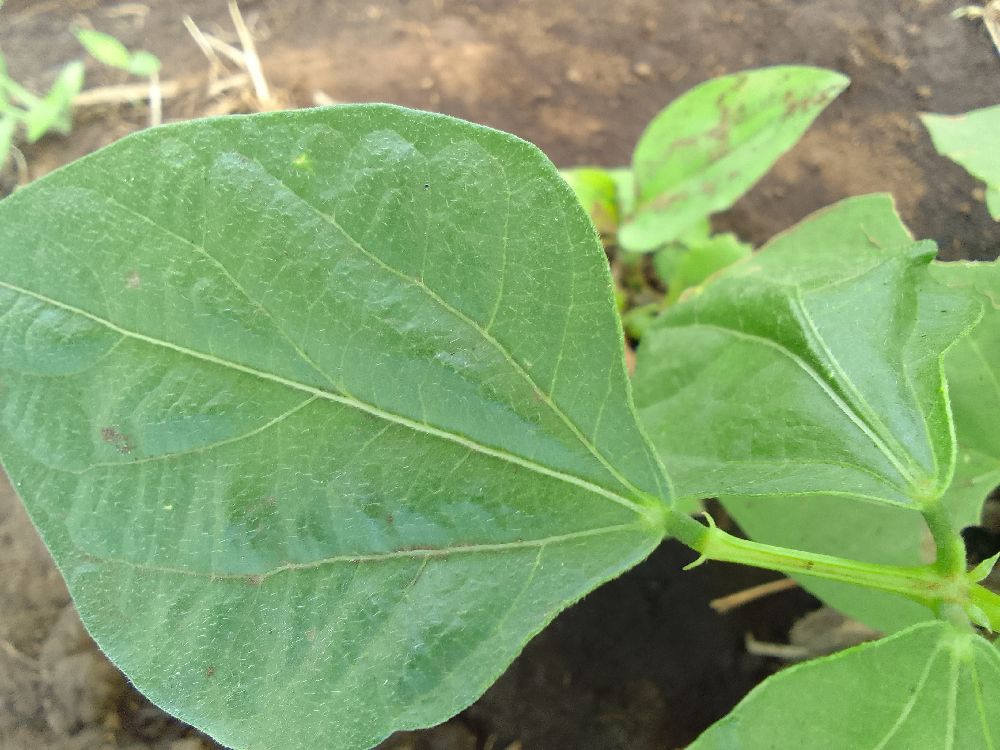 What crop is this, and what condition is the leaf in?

common bean, healthy
